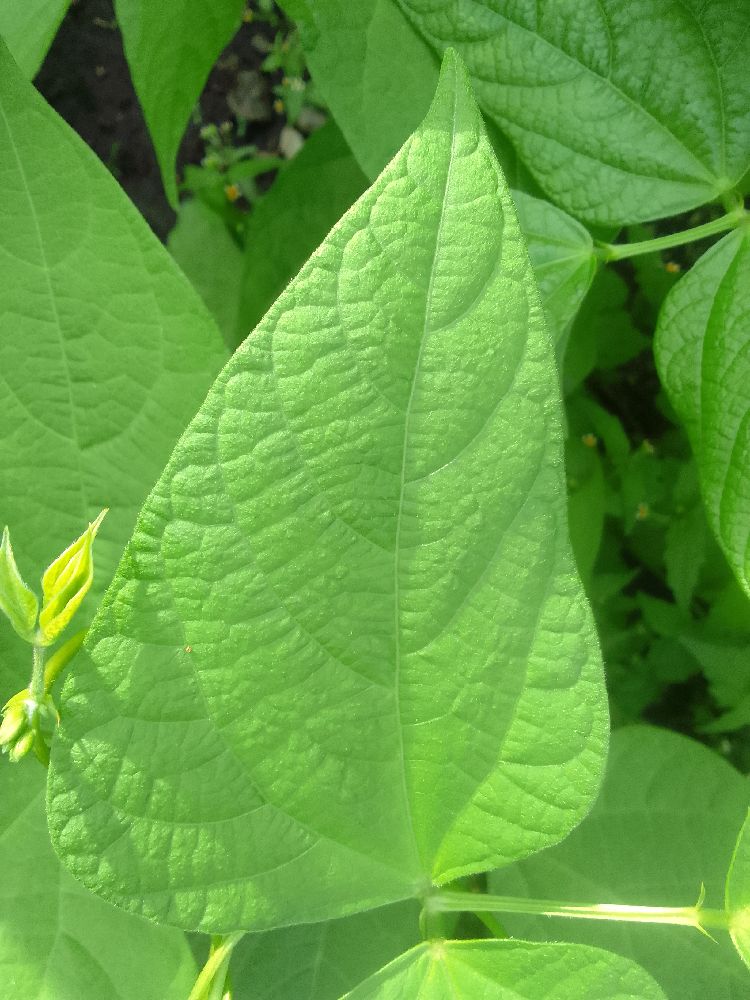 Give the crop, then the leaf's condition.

common bean, healthy
